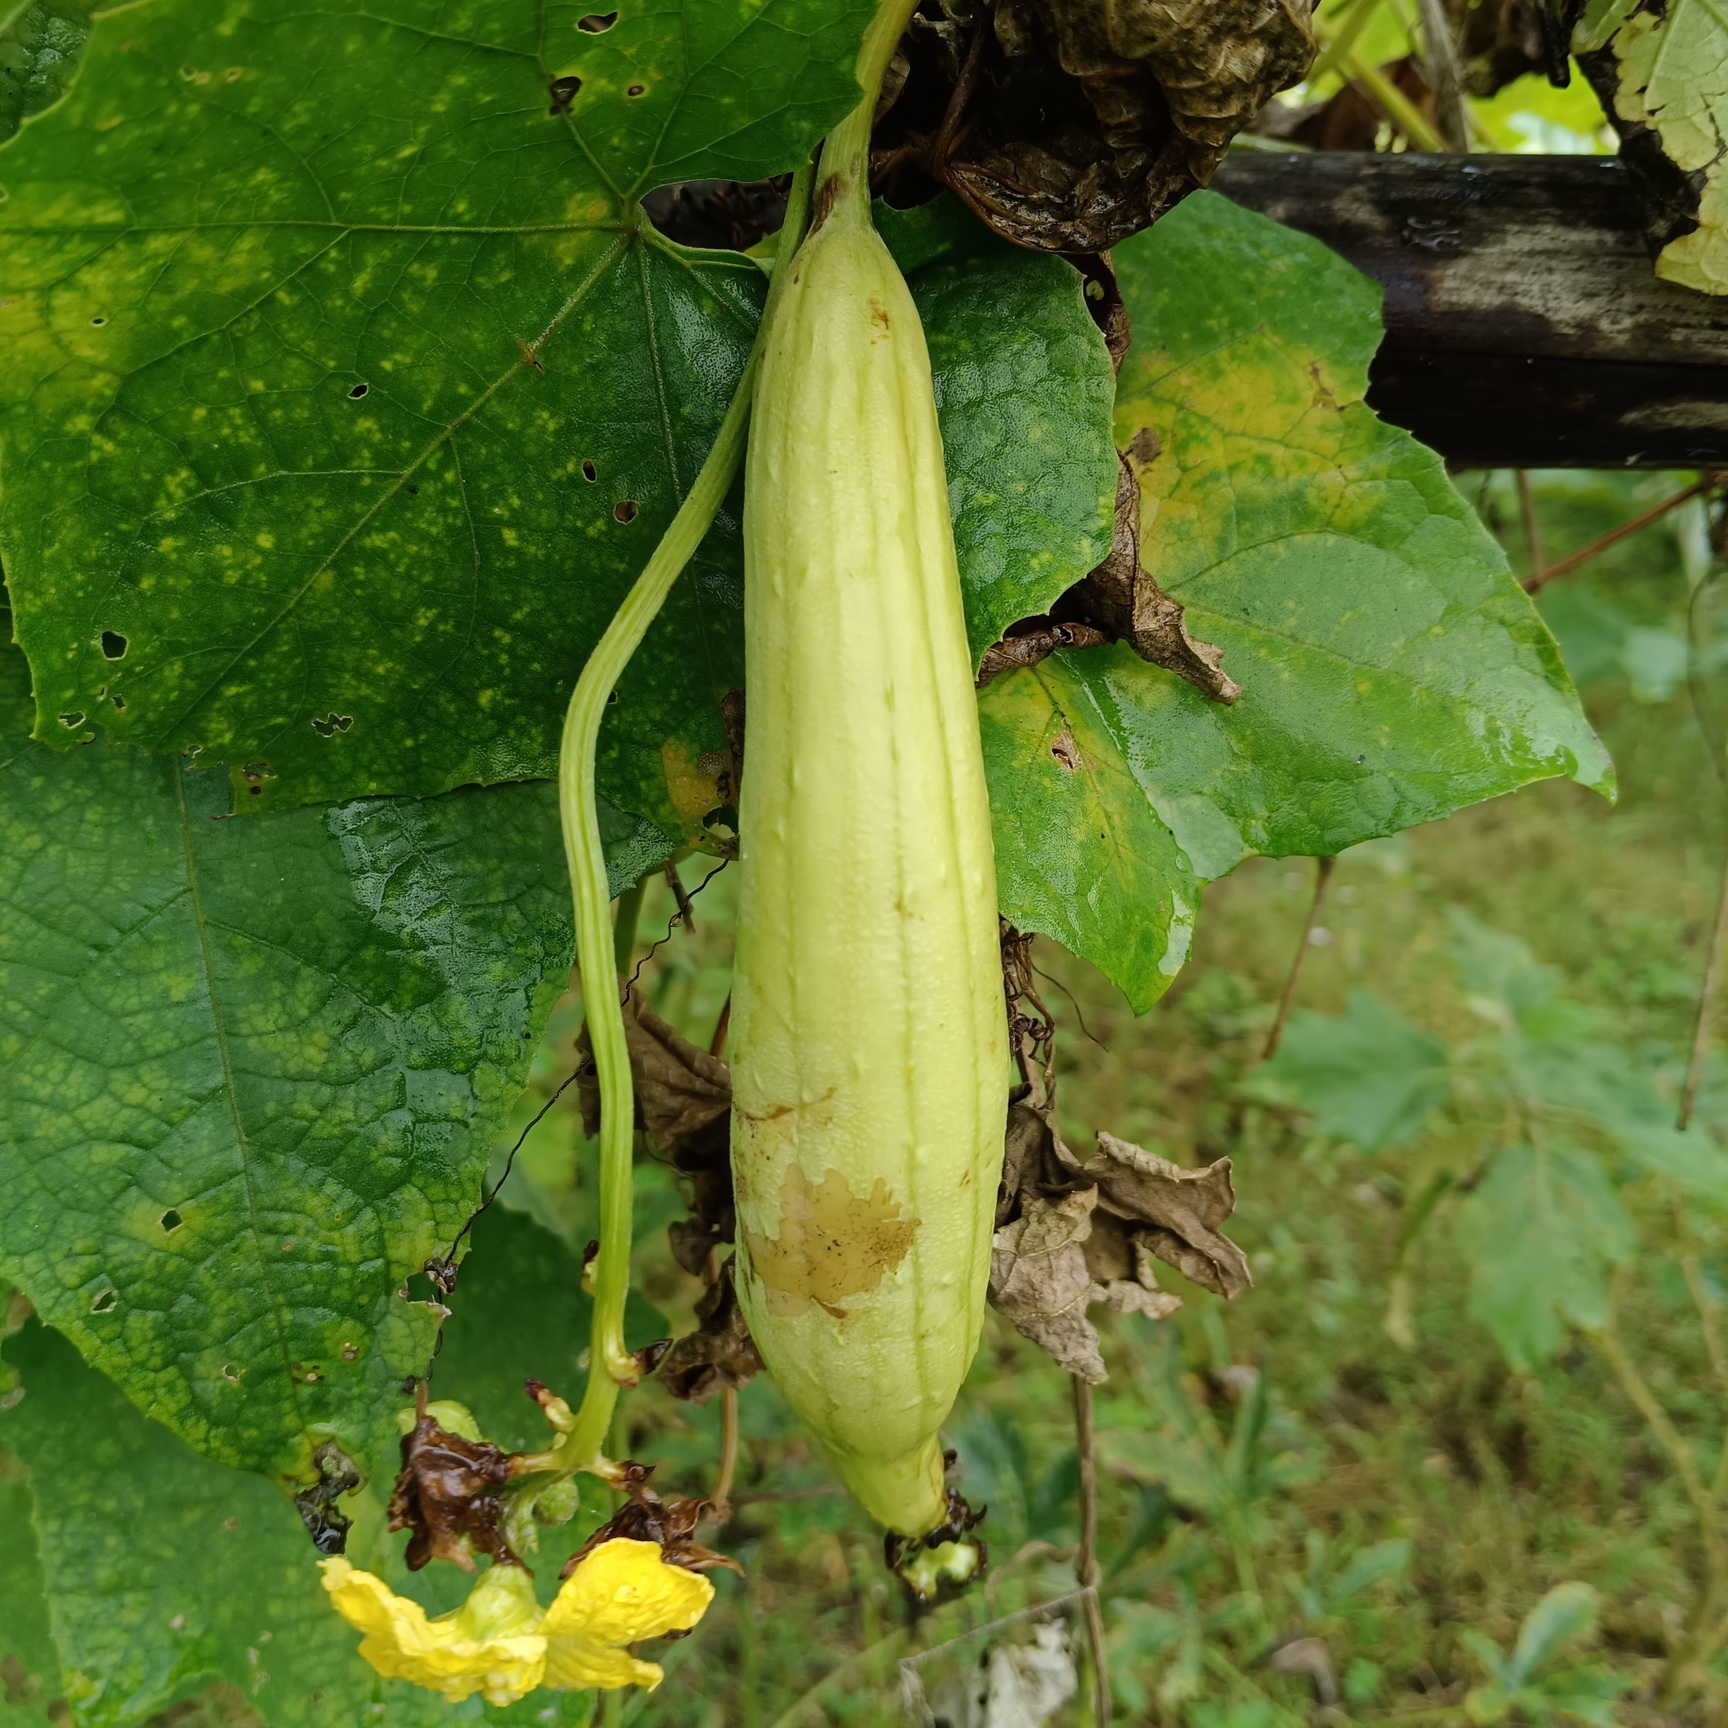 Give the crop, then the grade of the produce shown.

luffa, faulty
